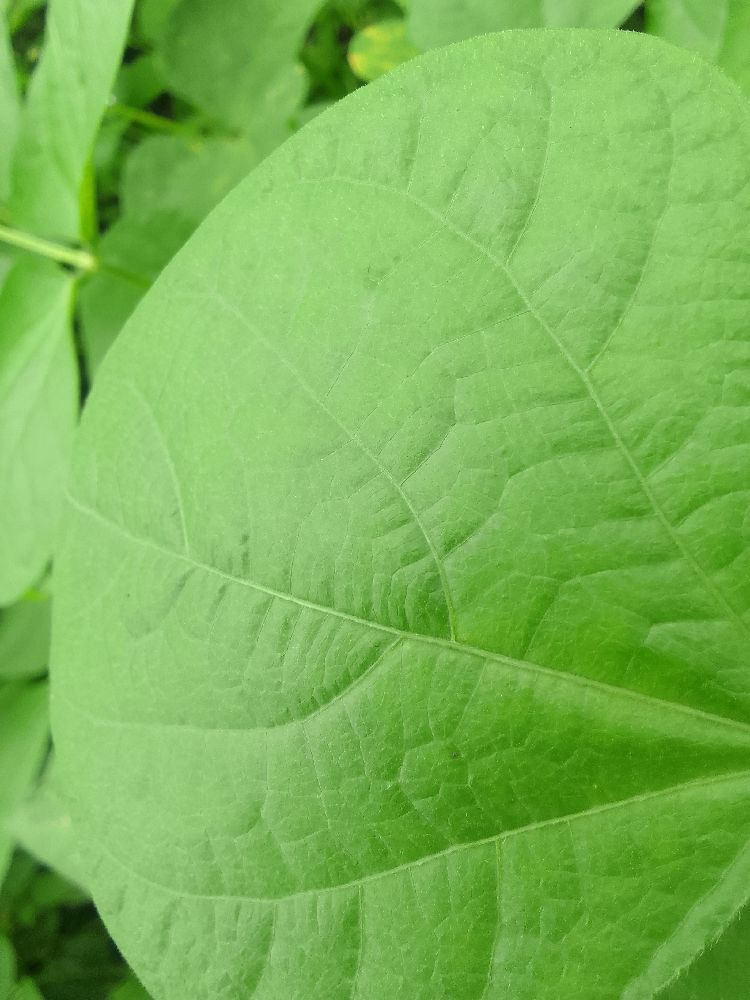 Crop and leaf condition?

common bean, healthy
